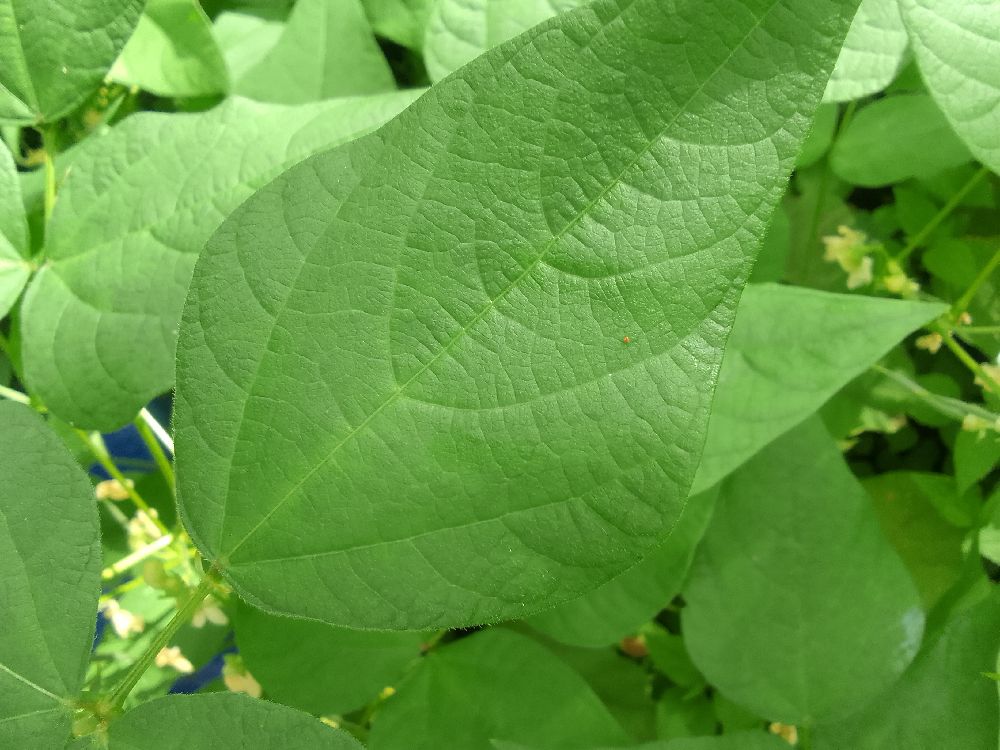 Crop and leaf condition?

common bean, healthy
